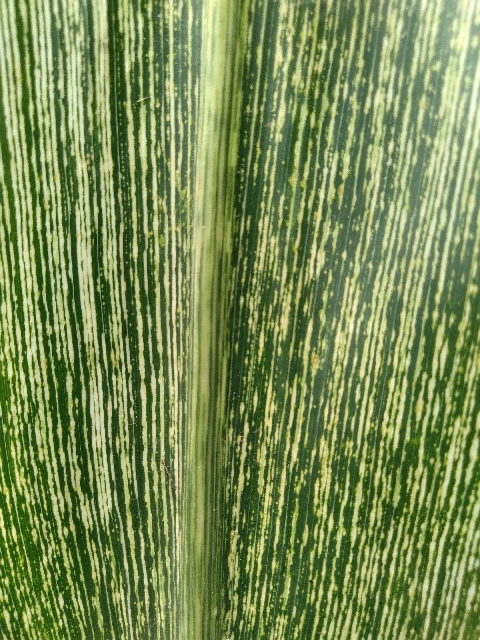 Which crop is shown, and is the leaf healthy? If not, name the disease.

maize, maize streak virus
